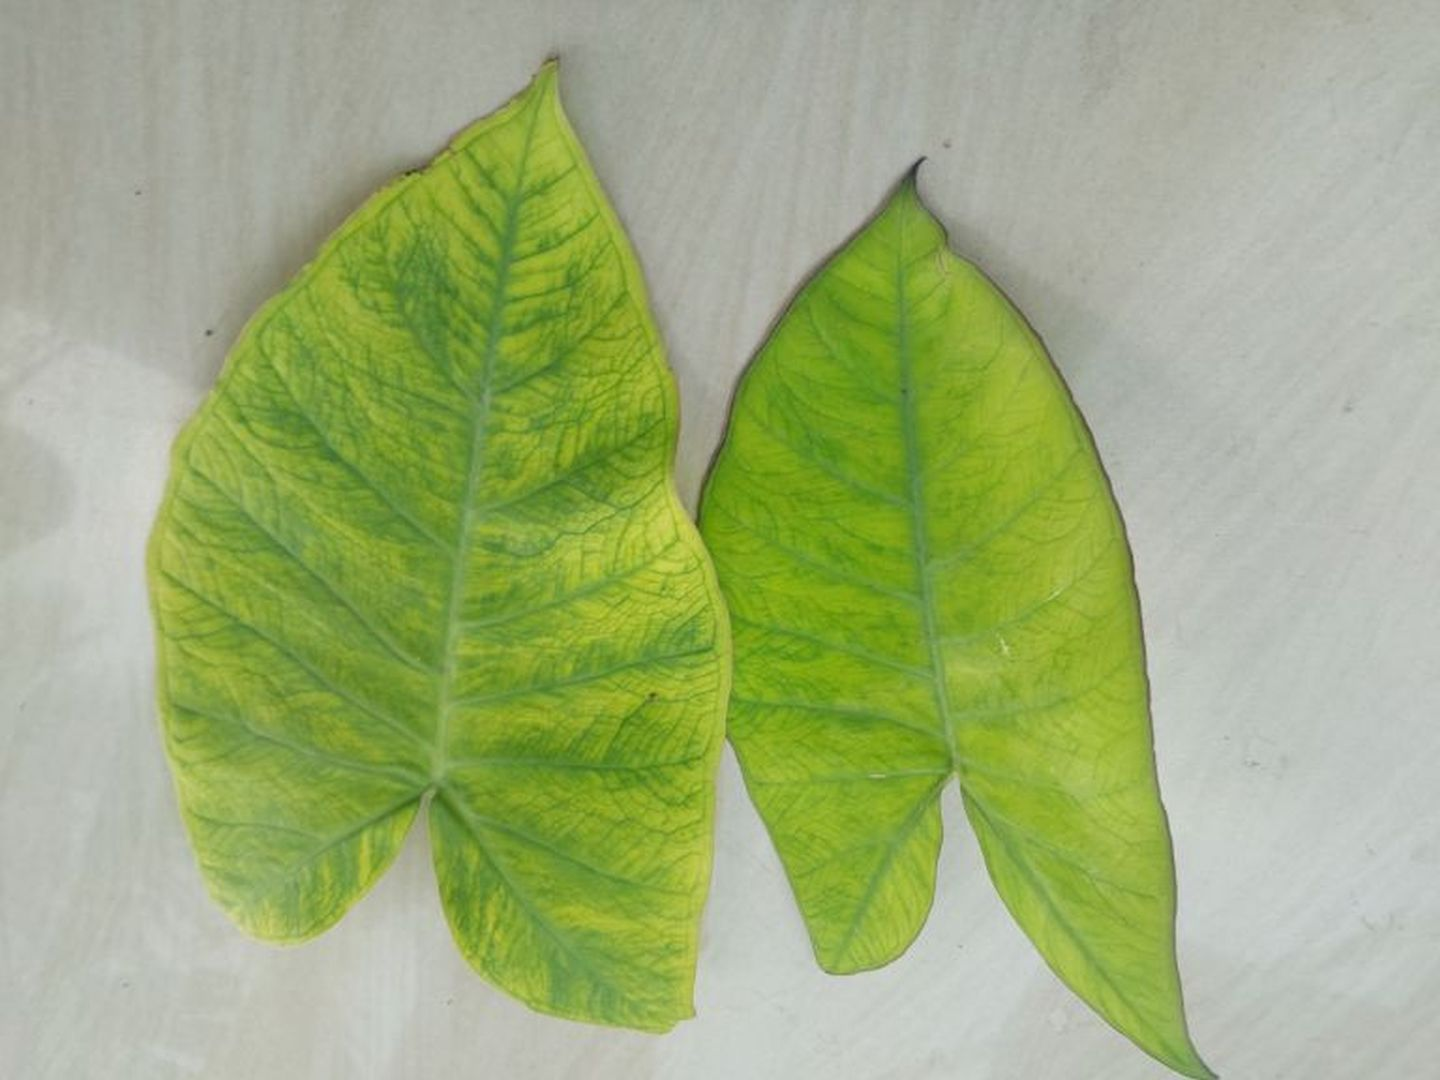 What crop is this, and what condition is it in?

taro, mosaic
